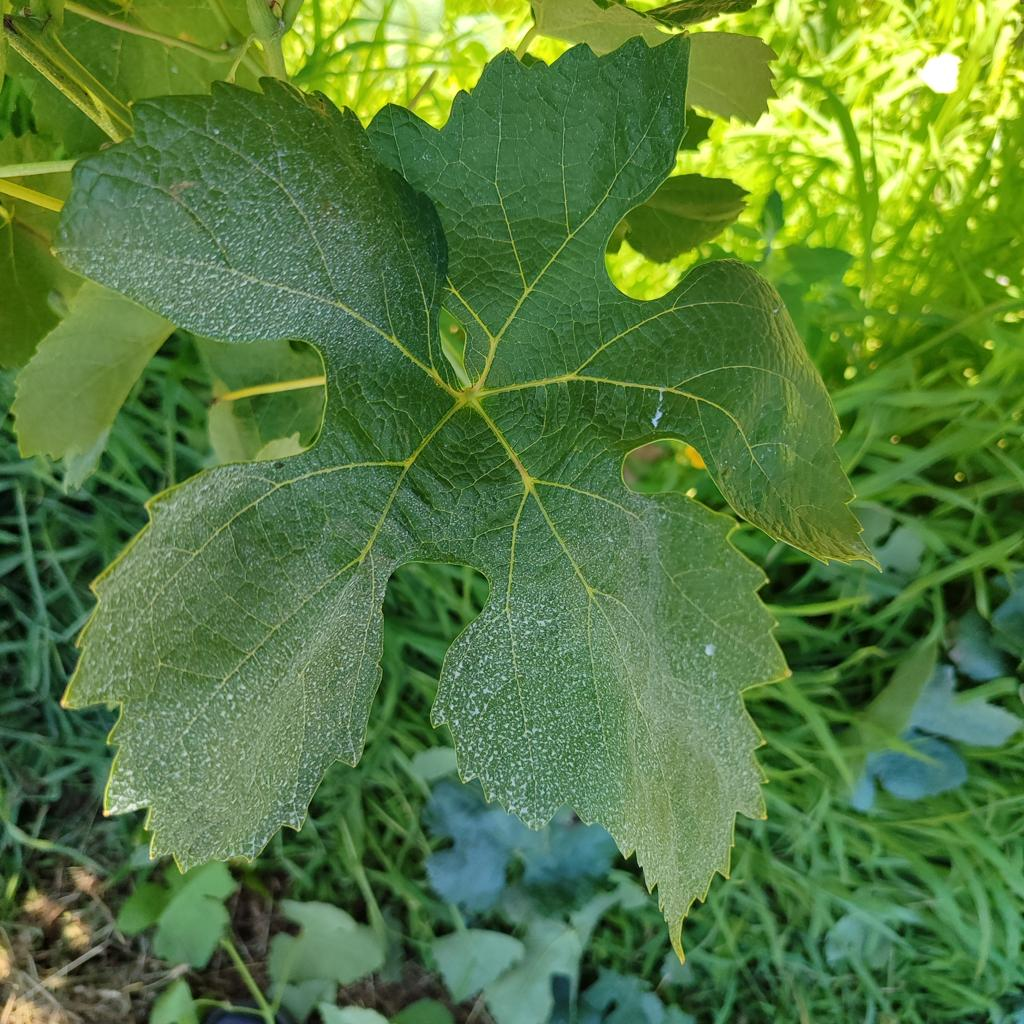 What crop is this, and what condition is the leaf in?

grapevine, healthy
